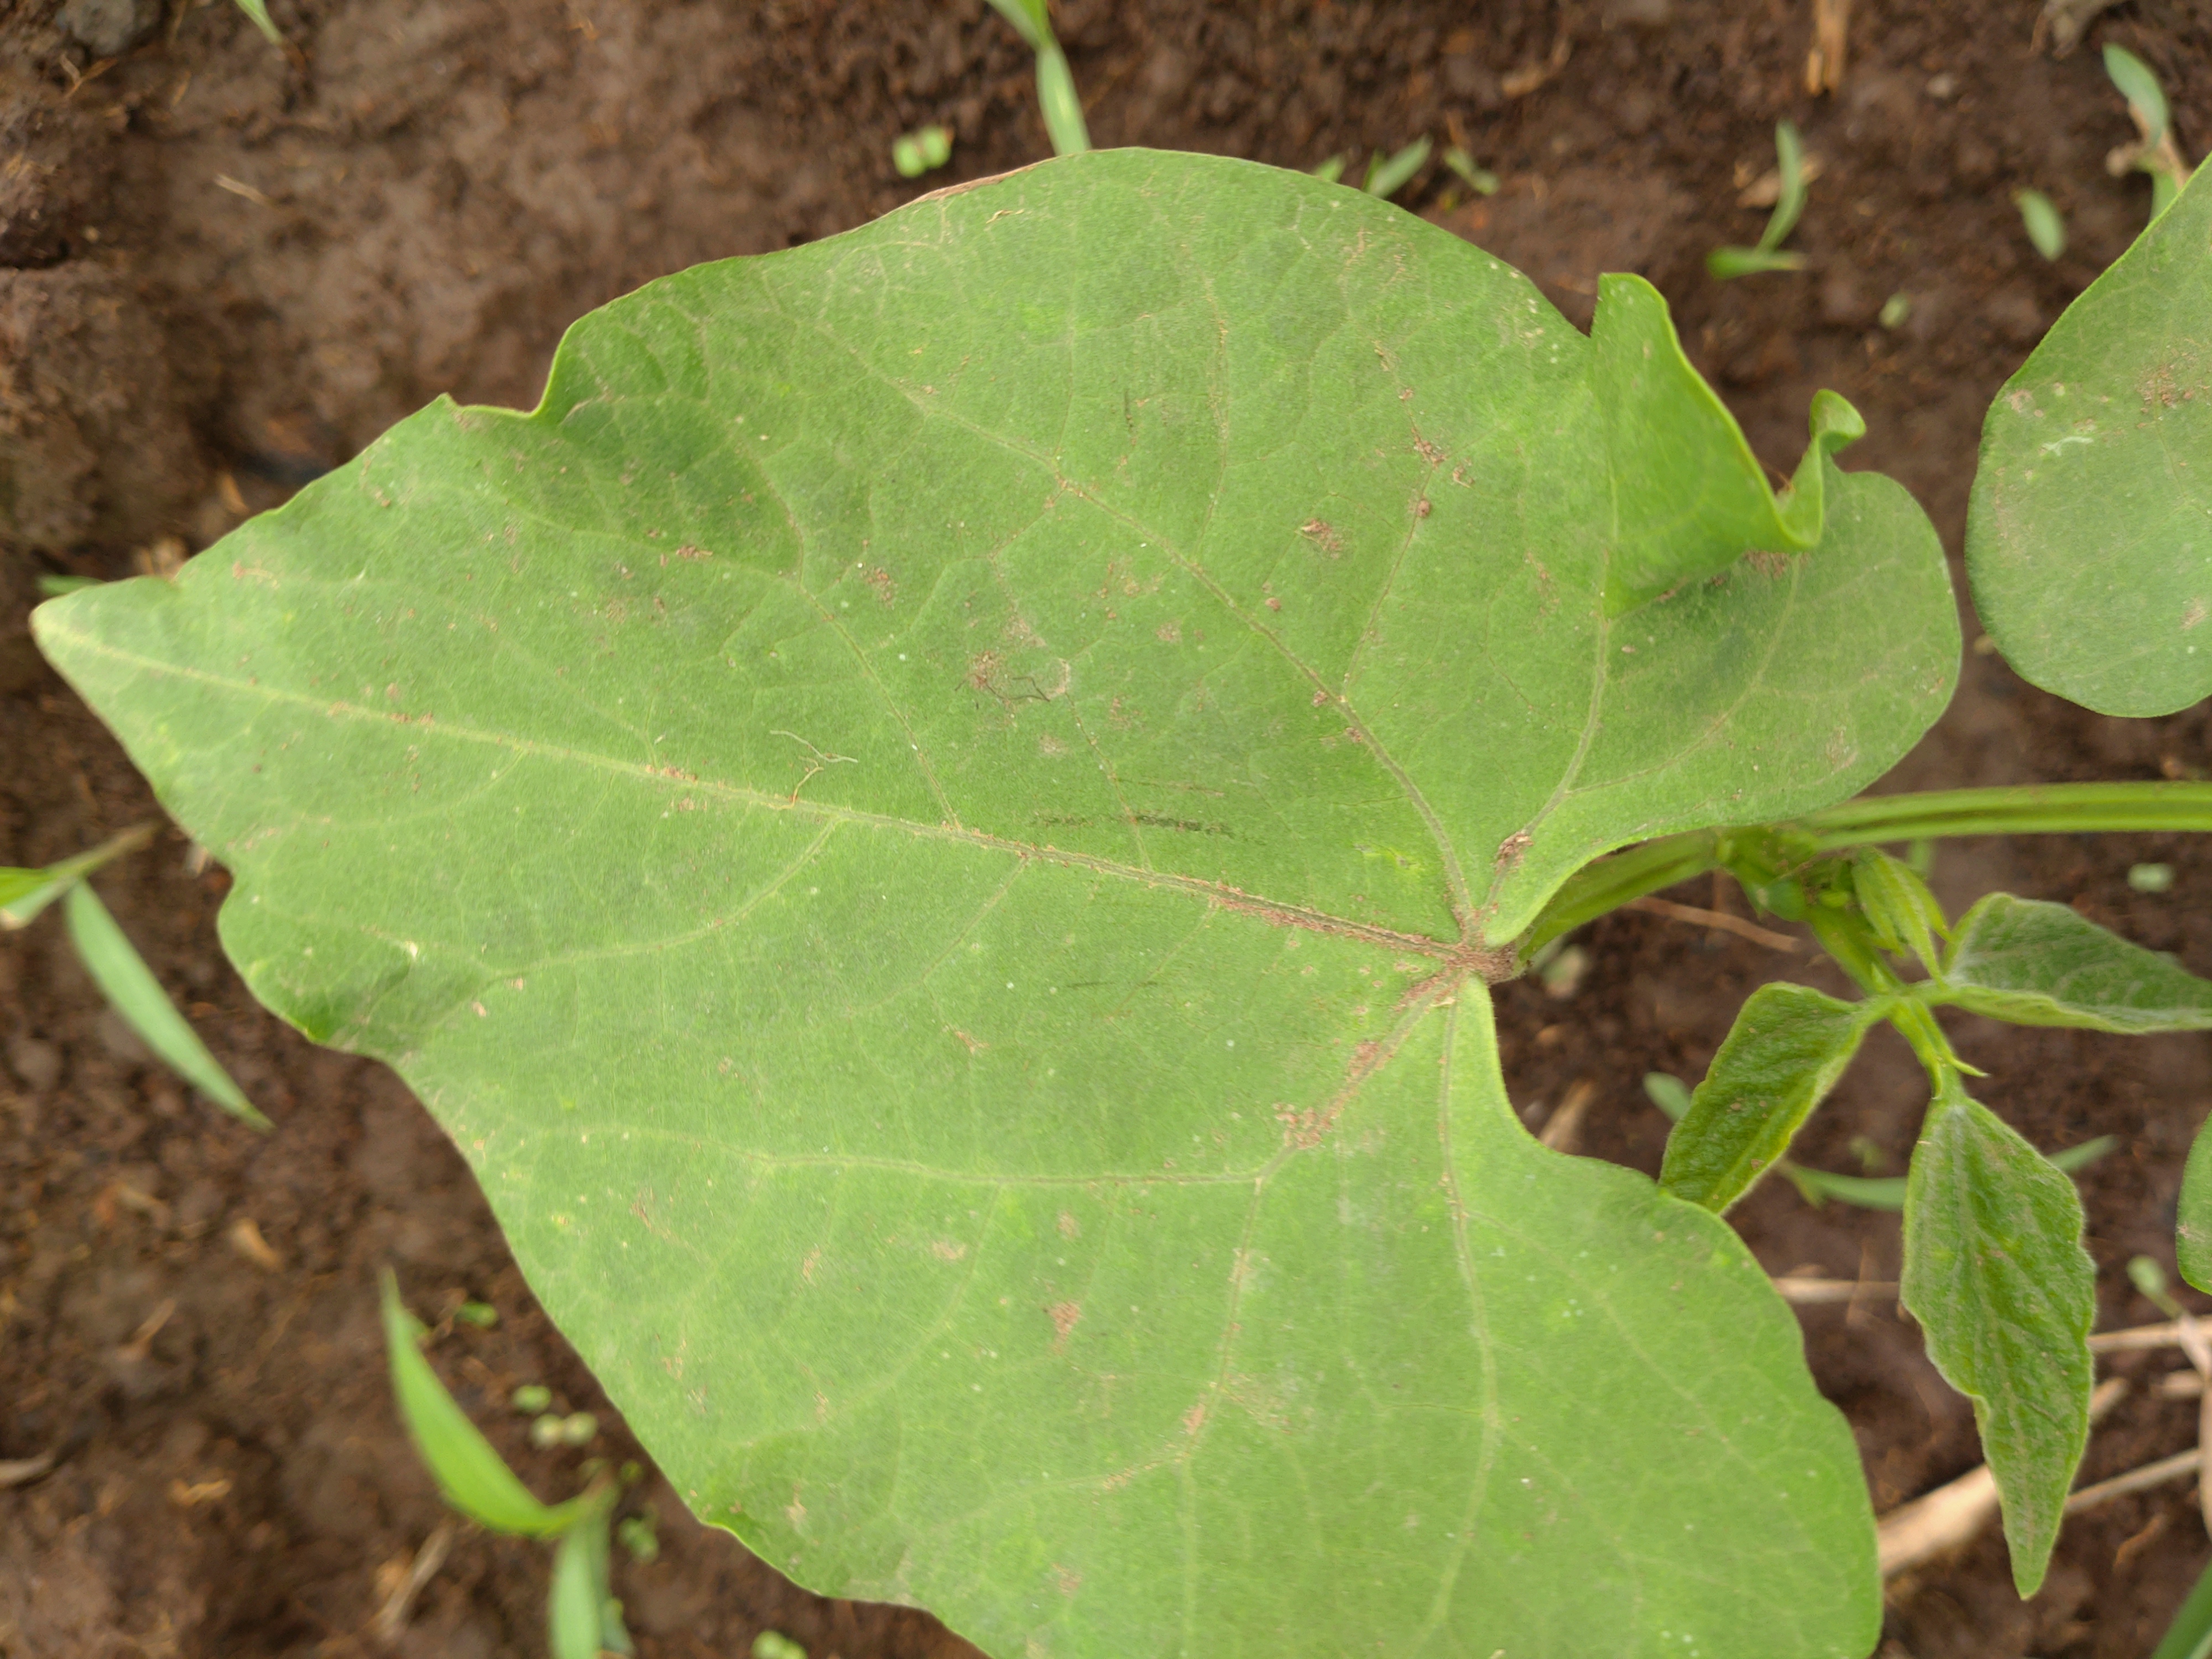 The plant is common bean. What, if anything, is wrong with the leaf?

healthy
